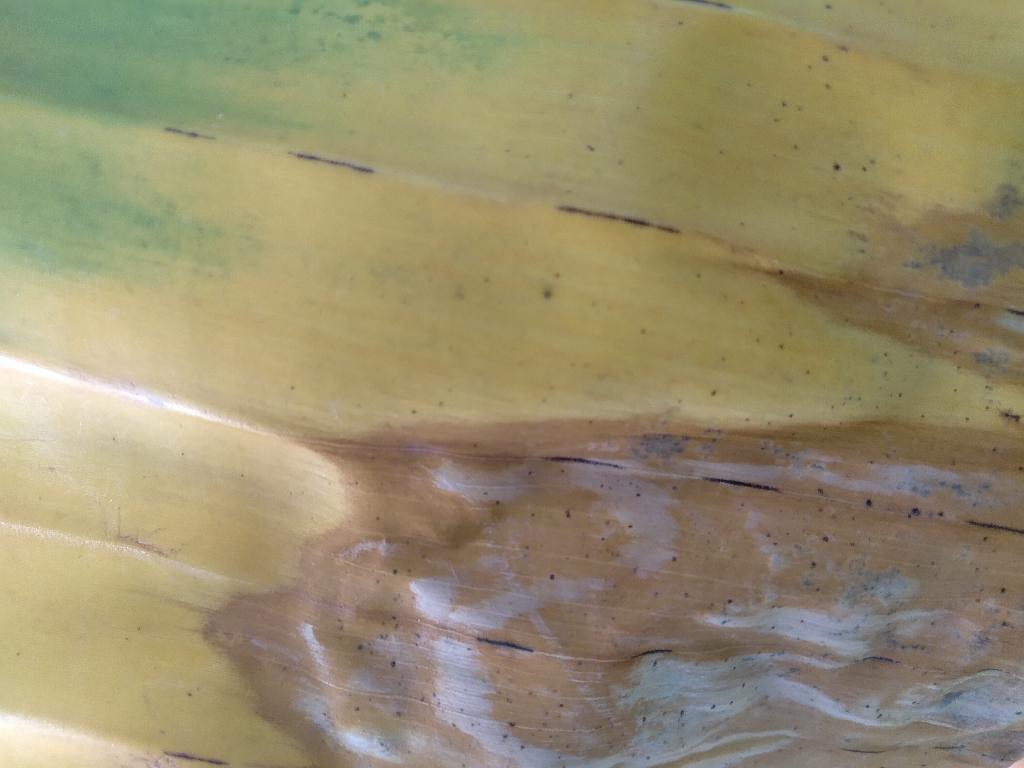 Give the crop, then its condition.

banana, fusarium wilt race 1
